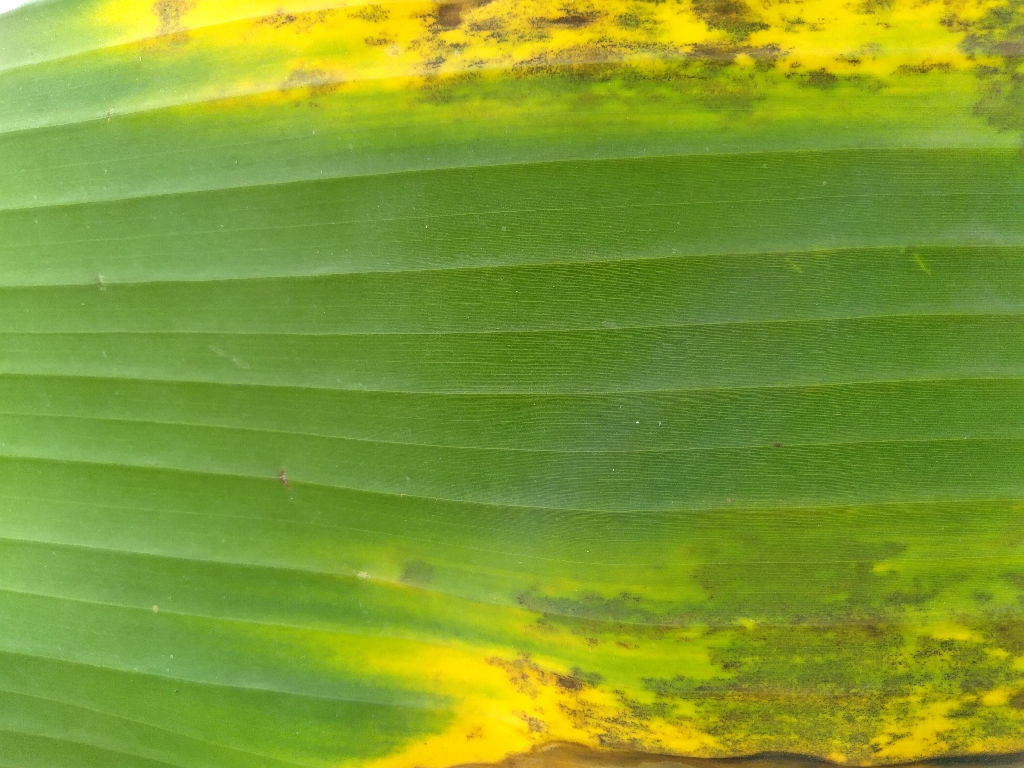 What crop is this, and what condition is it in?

banana, black sigatoka
